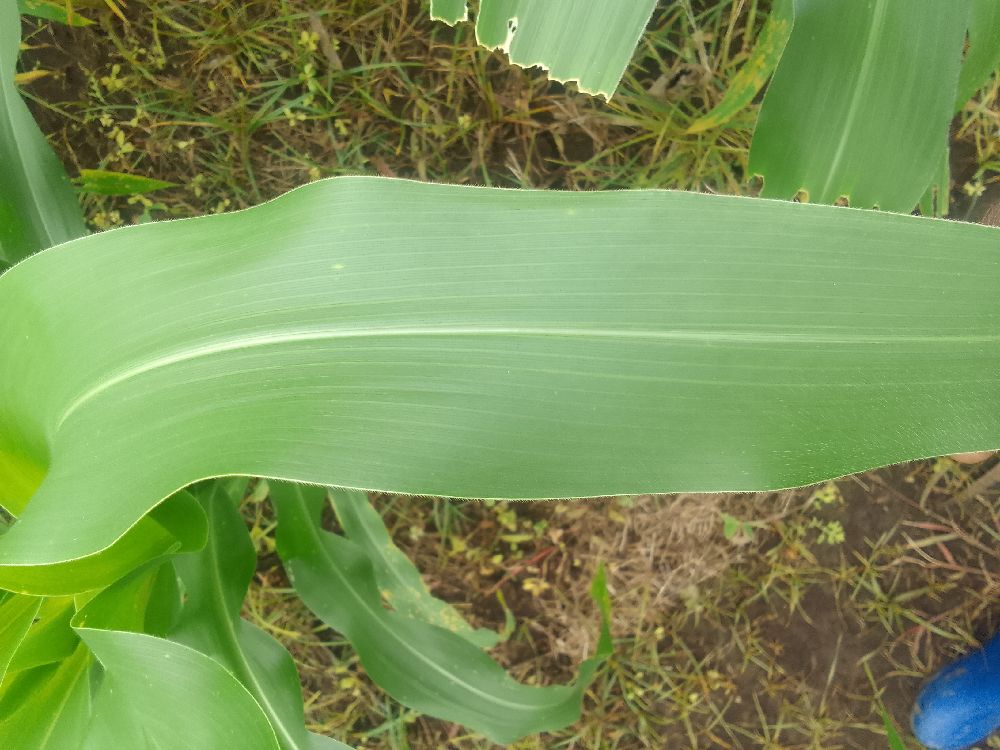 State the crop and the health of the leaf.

maize, healthy
